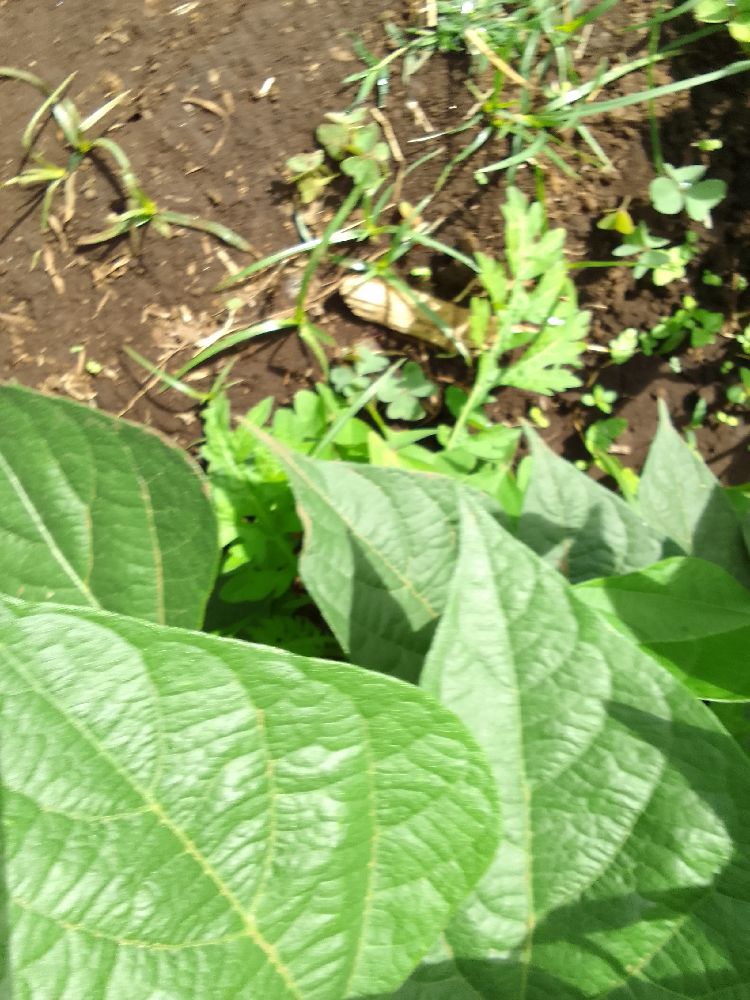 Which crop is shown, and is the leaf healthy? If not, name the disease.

common bean, healthy
